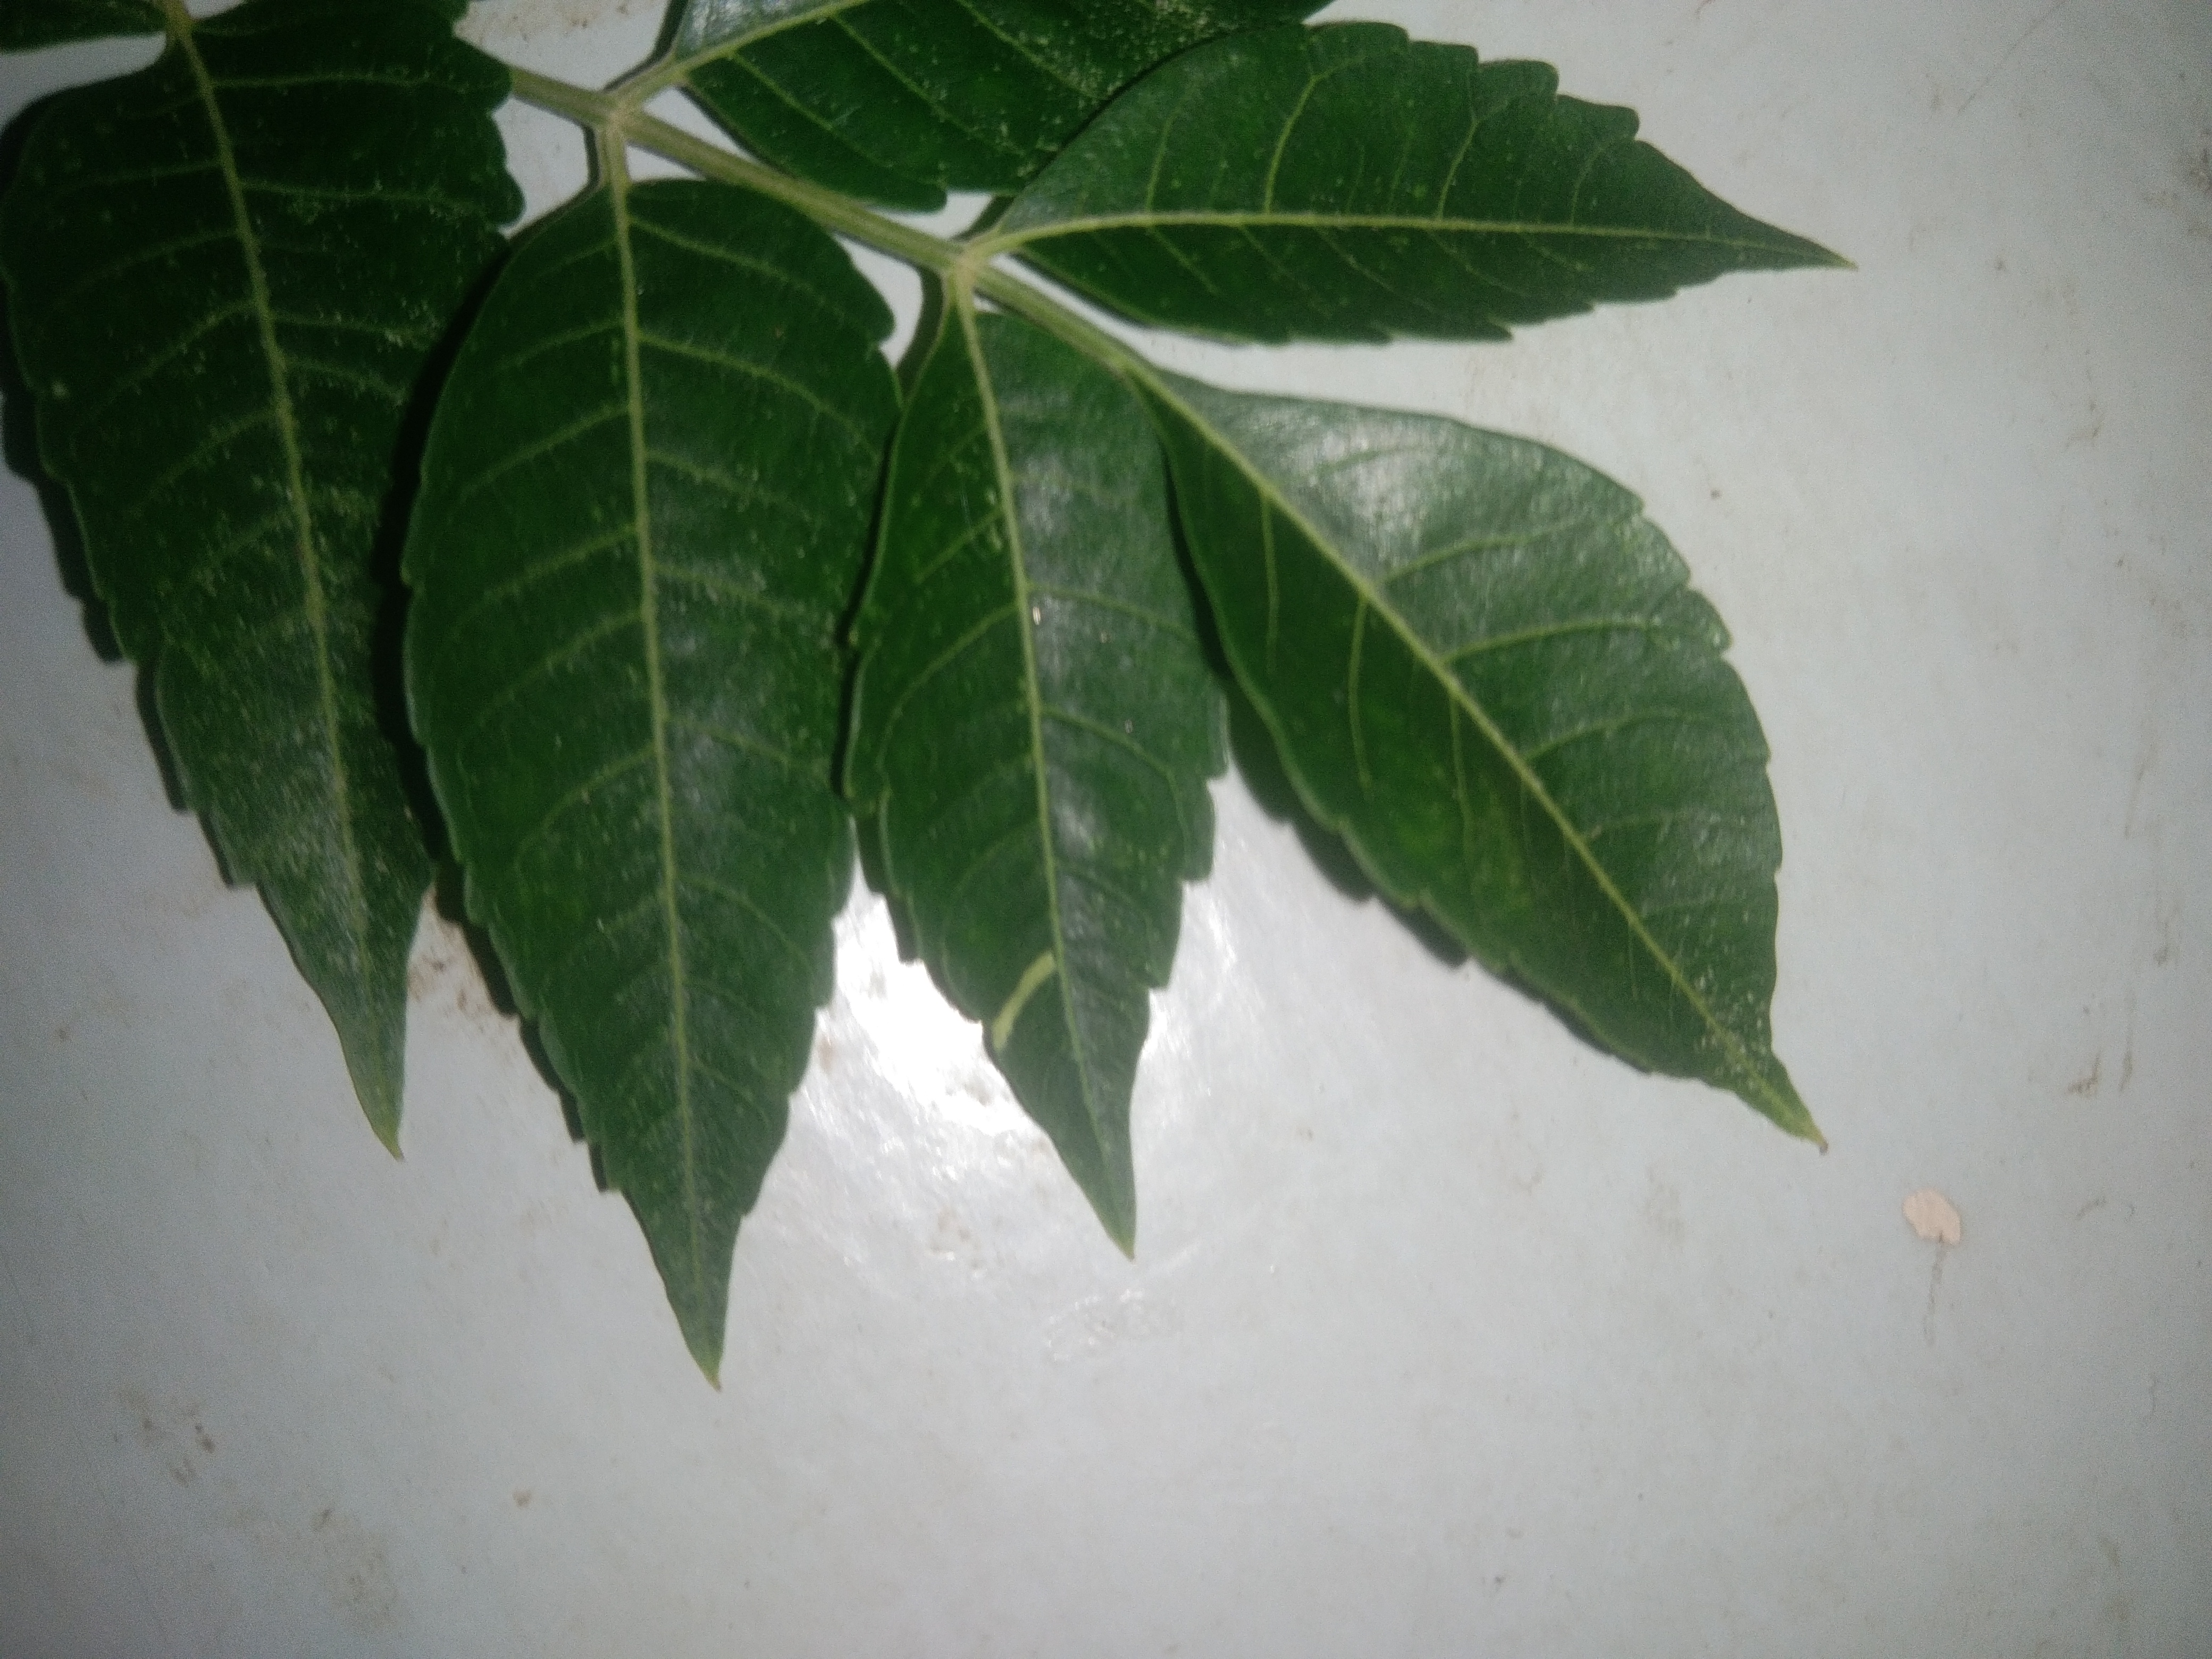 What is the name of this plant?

neem
